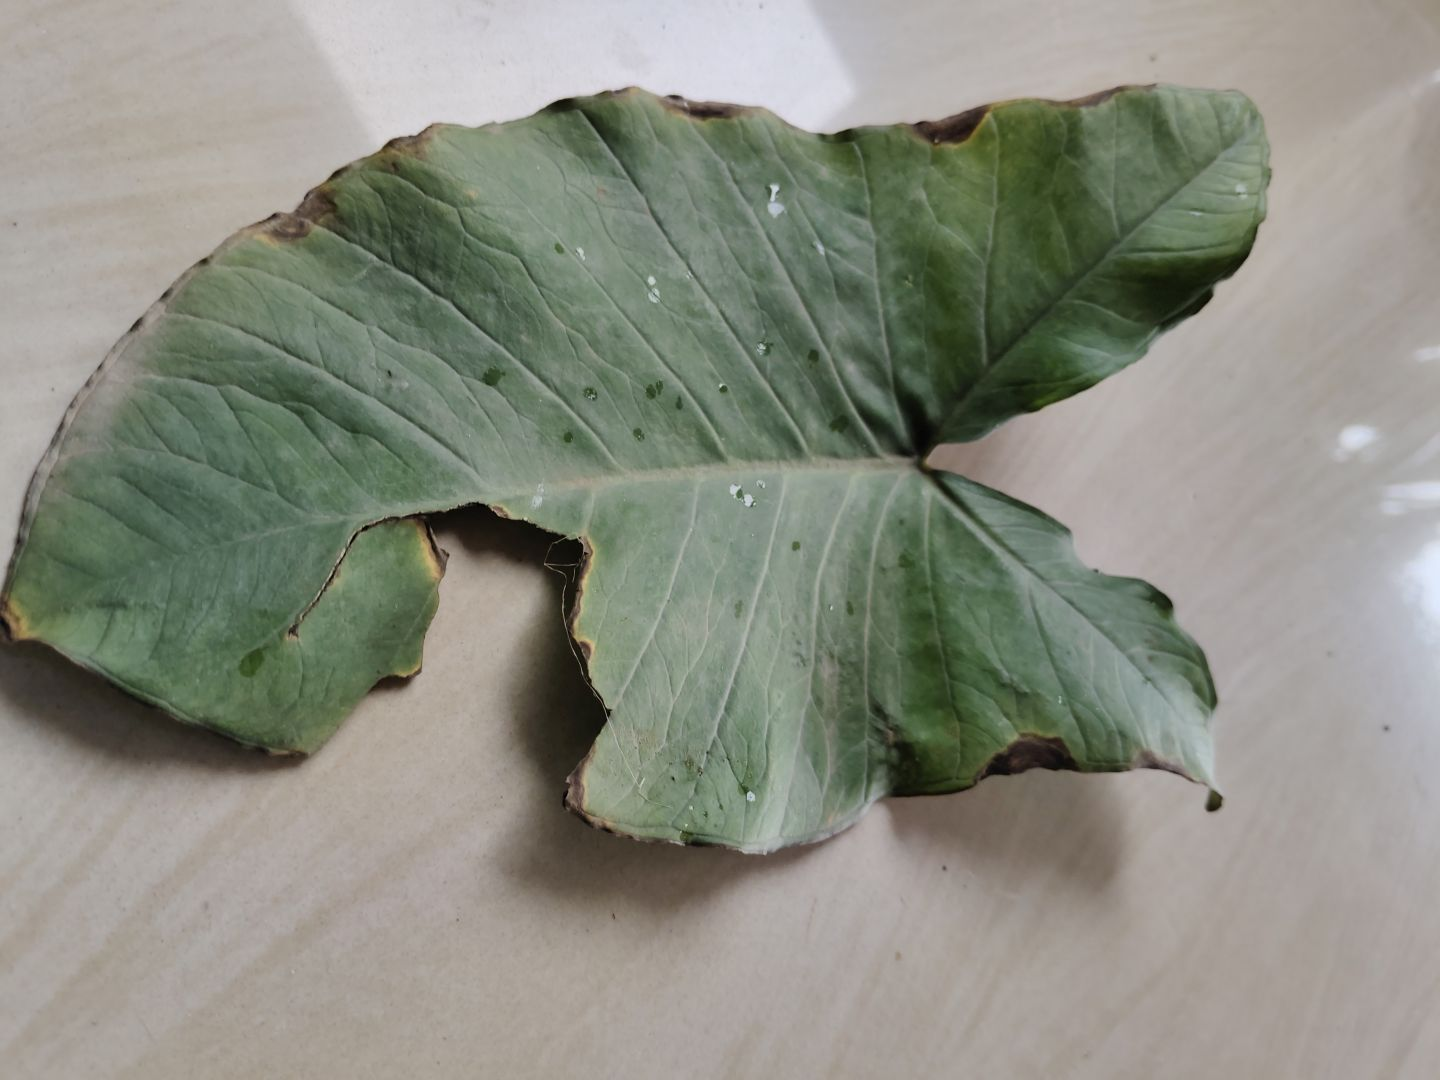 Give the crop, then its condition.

taro, leaf blight
